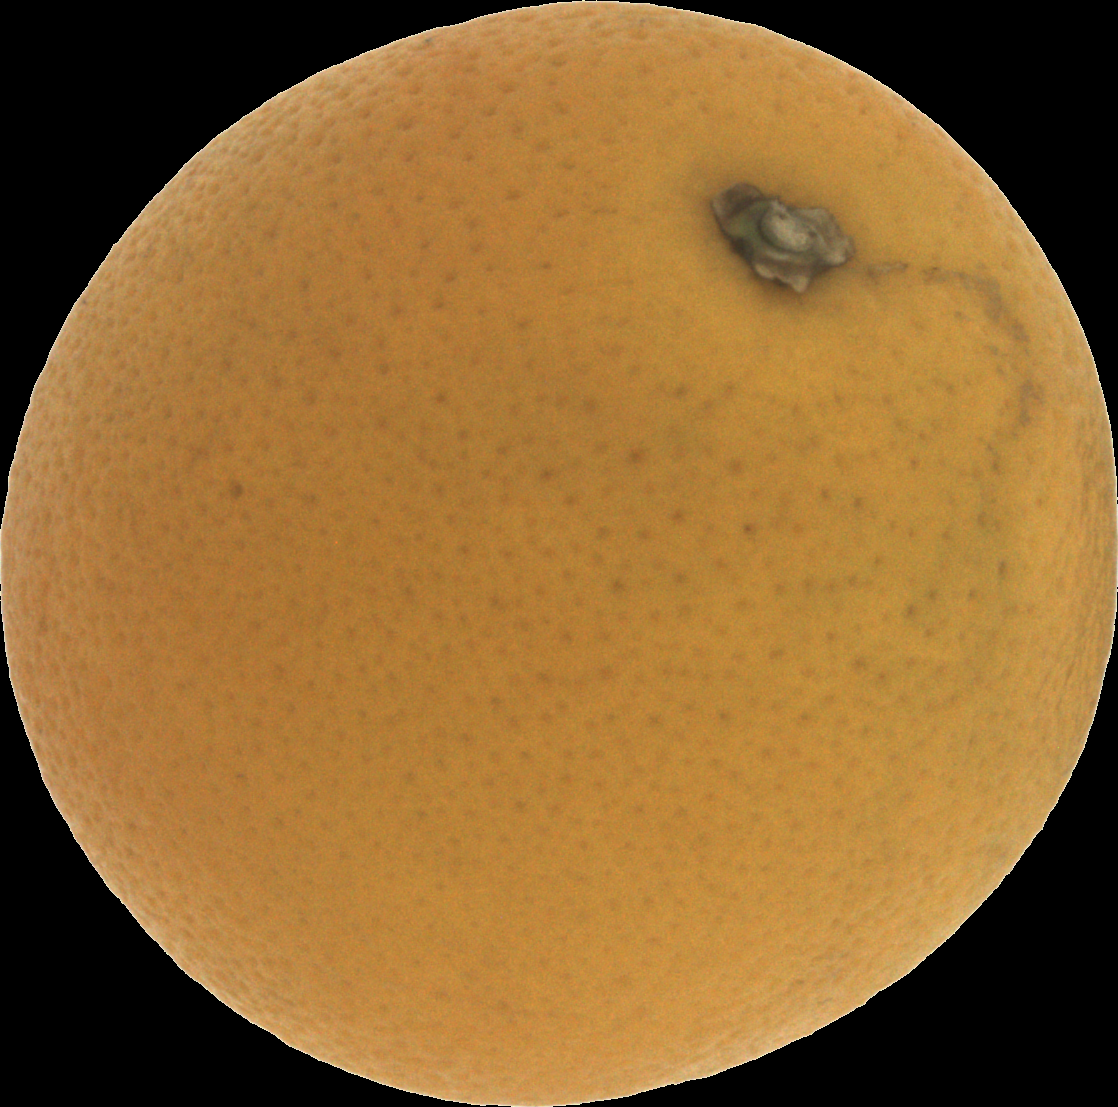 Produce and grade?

orange, bad
